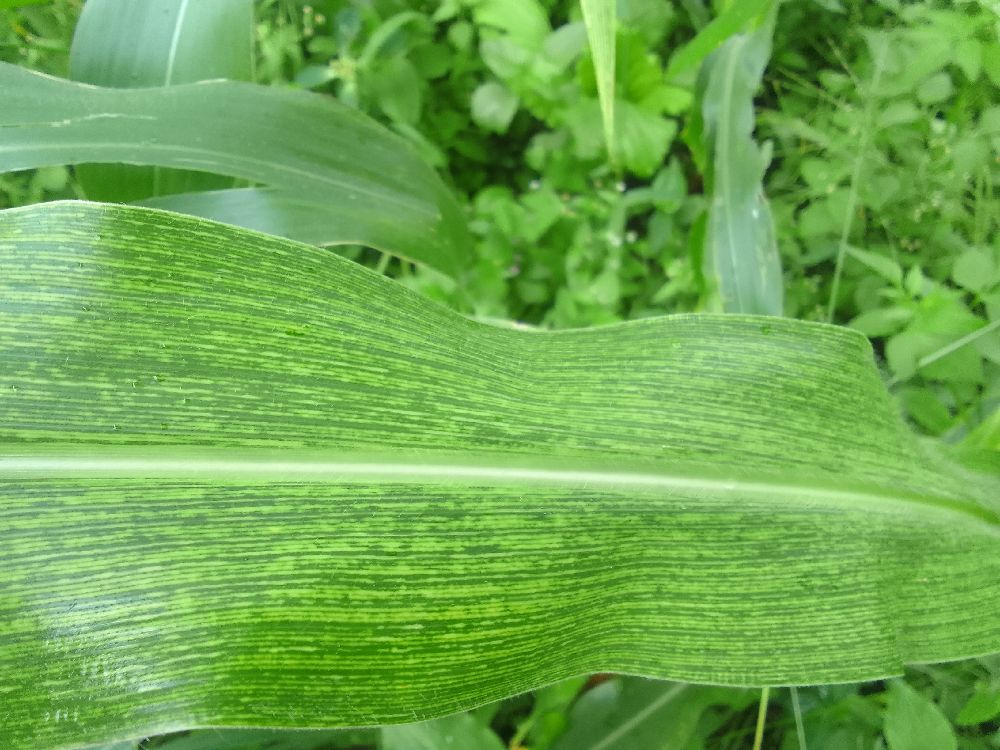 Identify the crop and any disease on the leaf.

maize, maize streak virus
